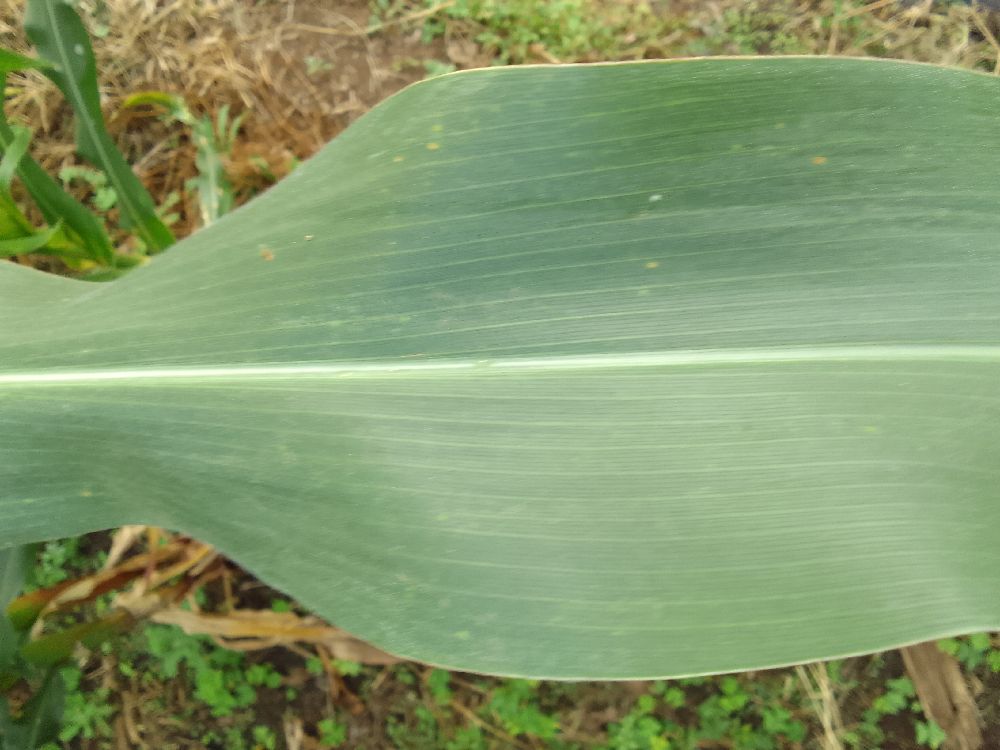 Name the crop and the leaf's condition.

maize, healthy
